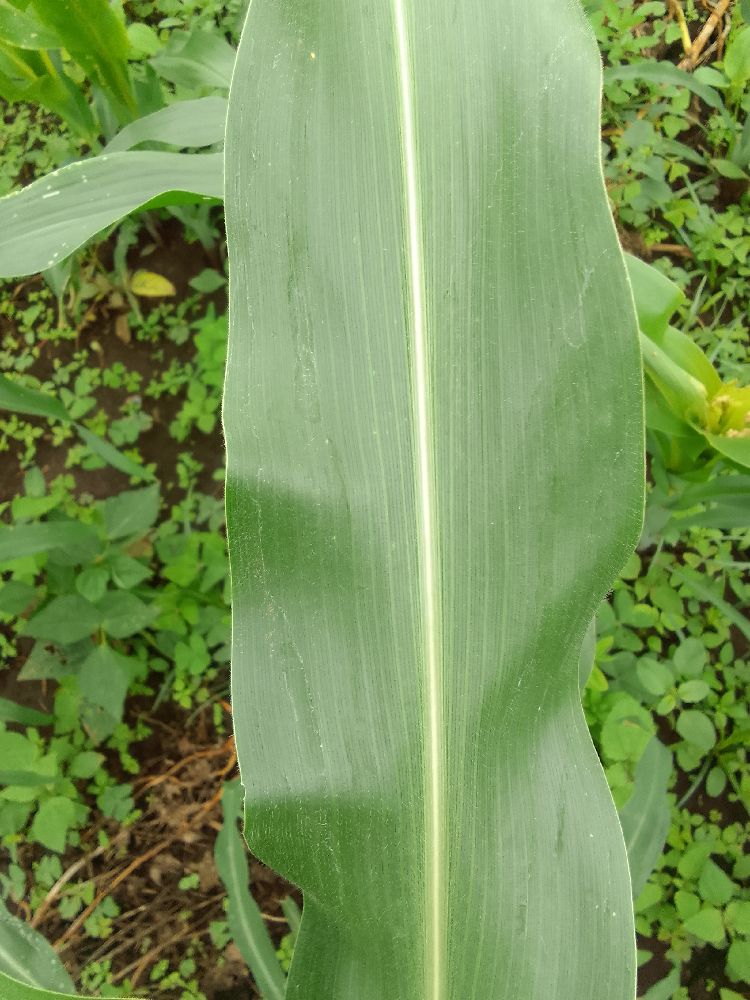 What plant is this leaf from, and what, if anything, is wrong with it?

maize, healthy
